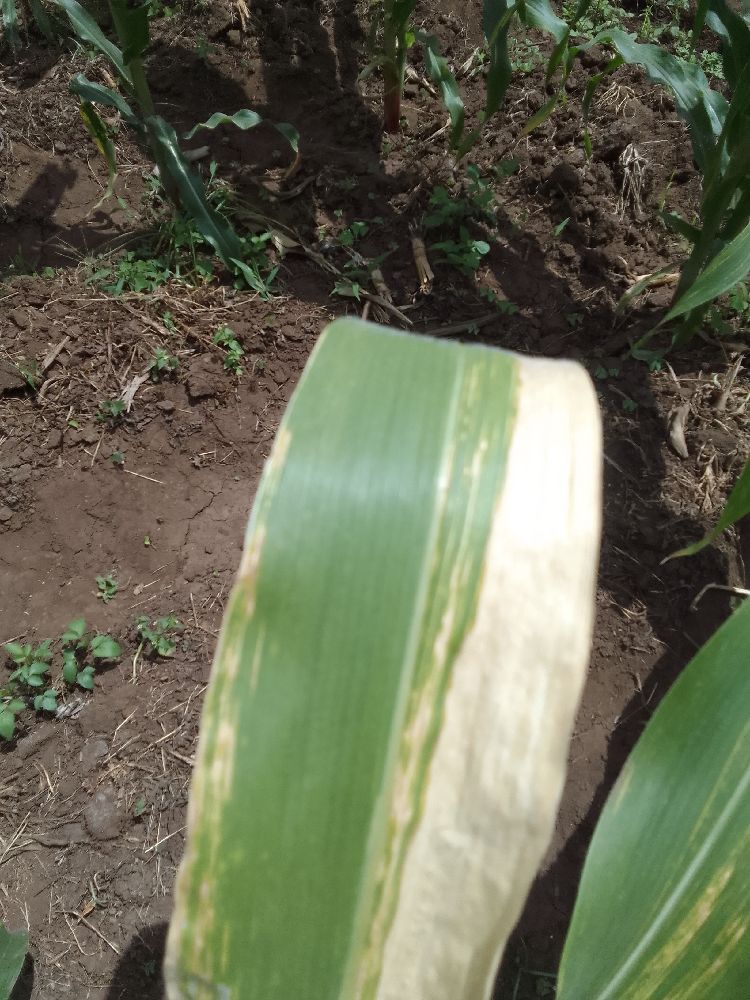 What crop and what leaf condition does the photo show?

maize, maize lethal necrosis
